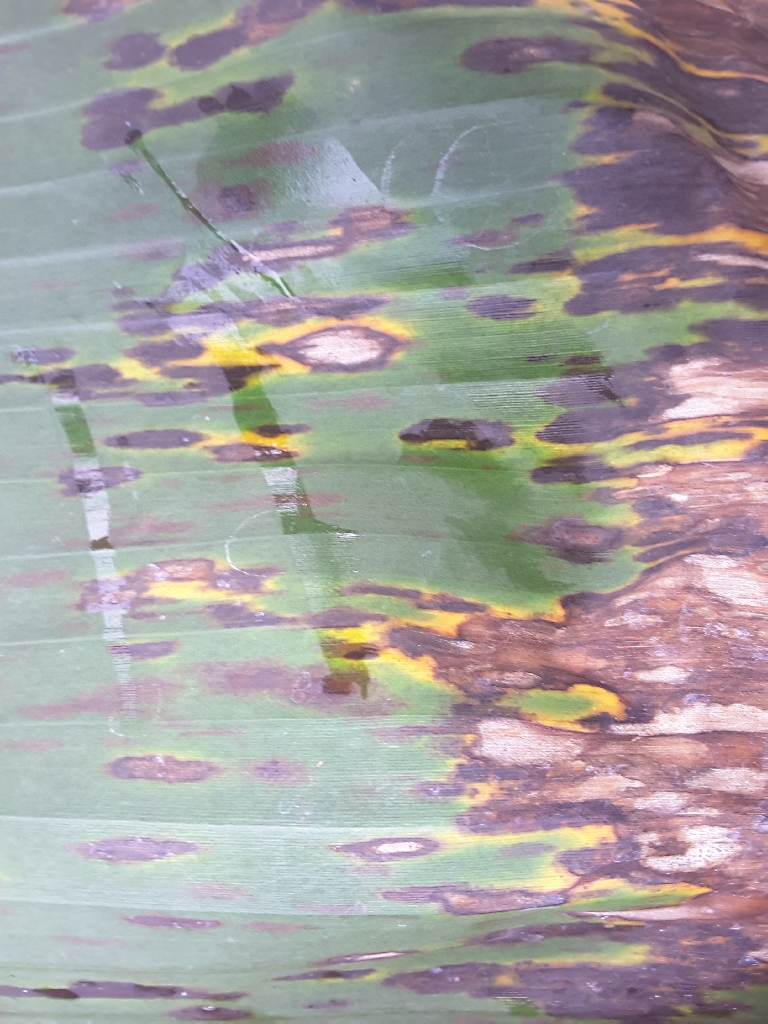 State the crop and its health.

banana, black sigatoka
